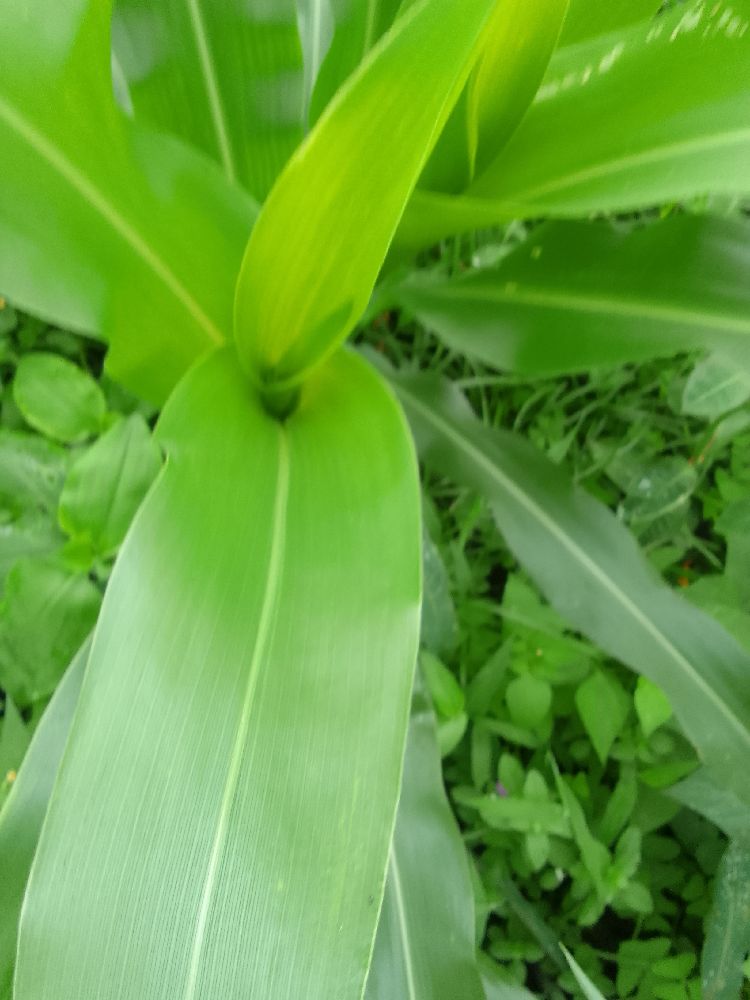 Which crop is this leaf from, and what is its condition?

maize, healthy
